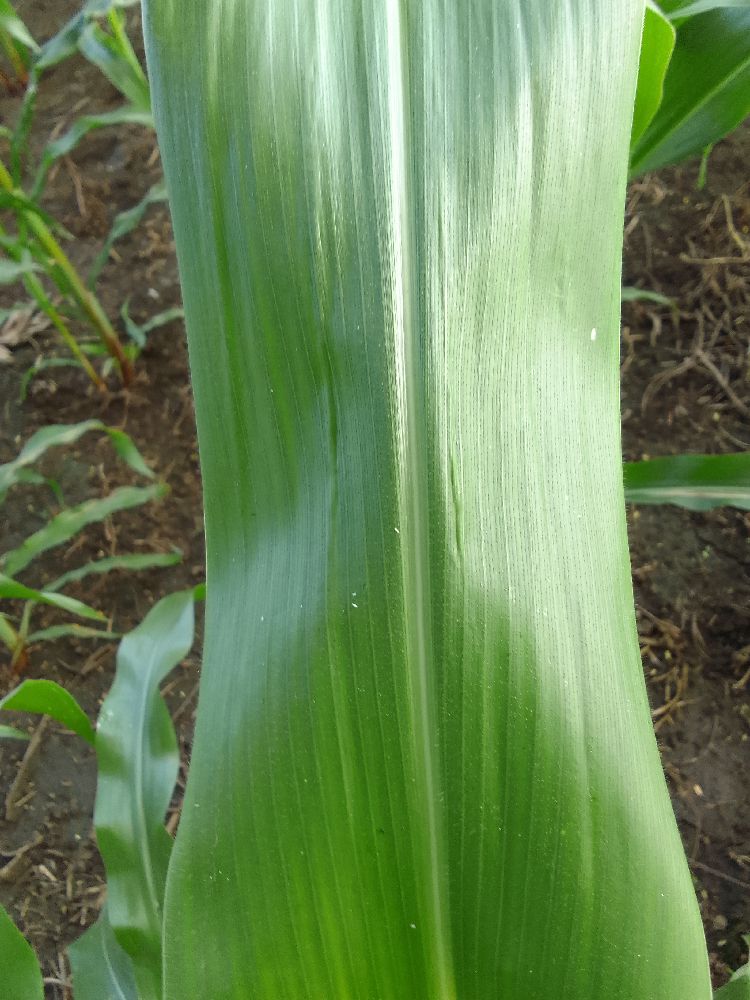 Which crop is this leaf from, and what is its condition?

maize, healthy
